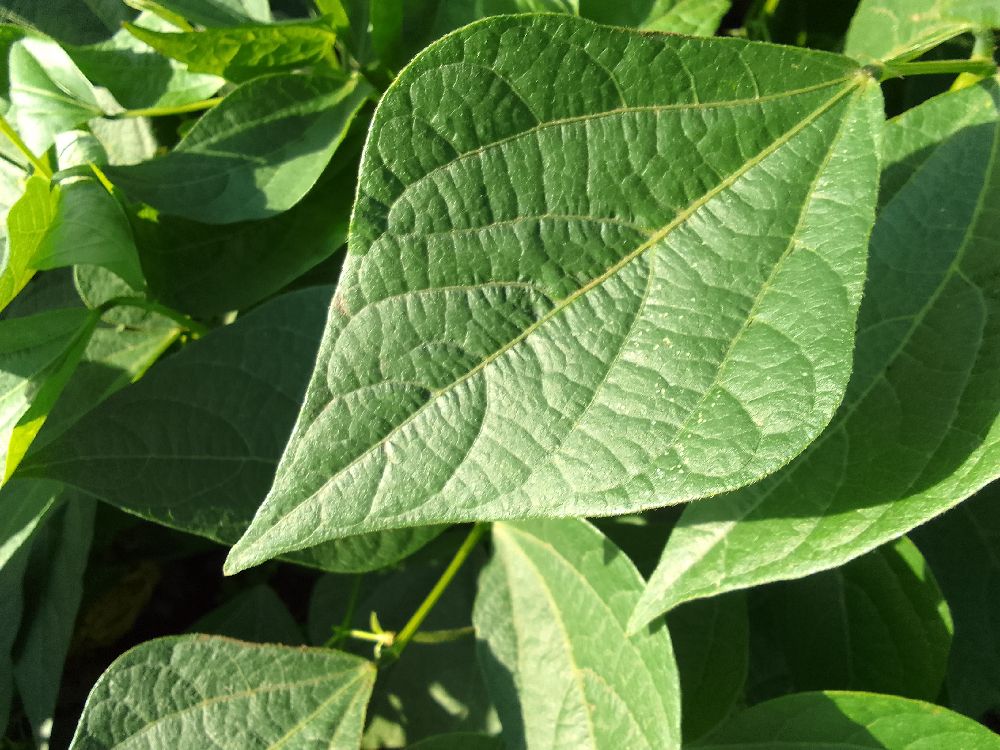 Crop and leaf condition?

common bean, healthy
